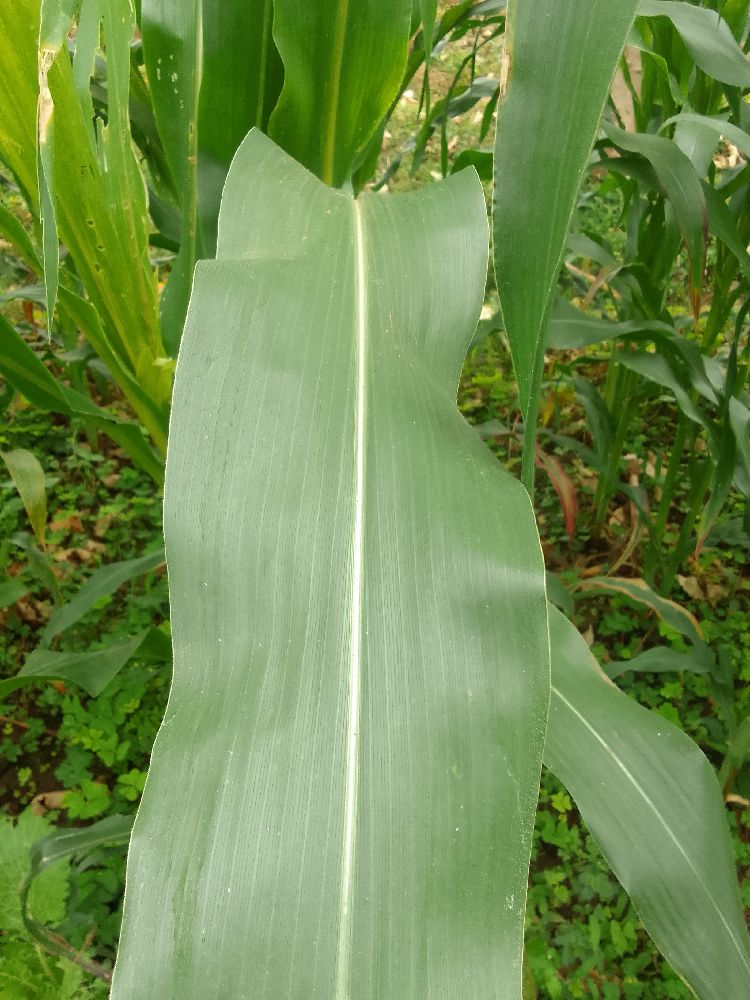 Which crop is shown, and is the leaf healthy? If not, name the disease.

maize, healthy
